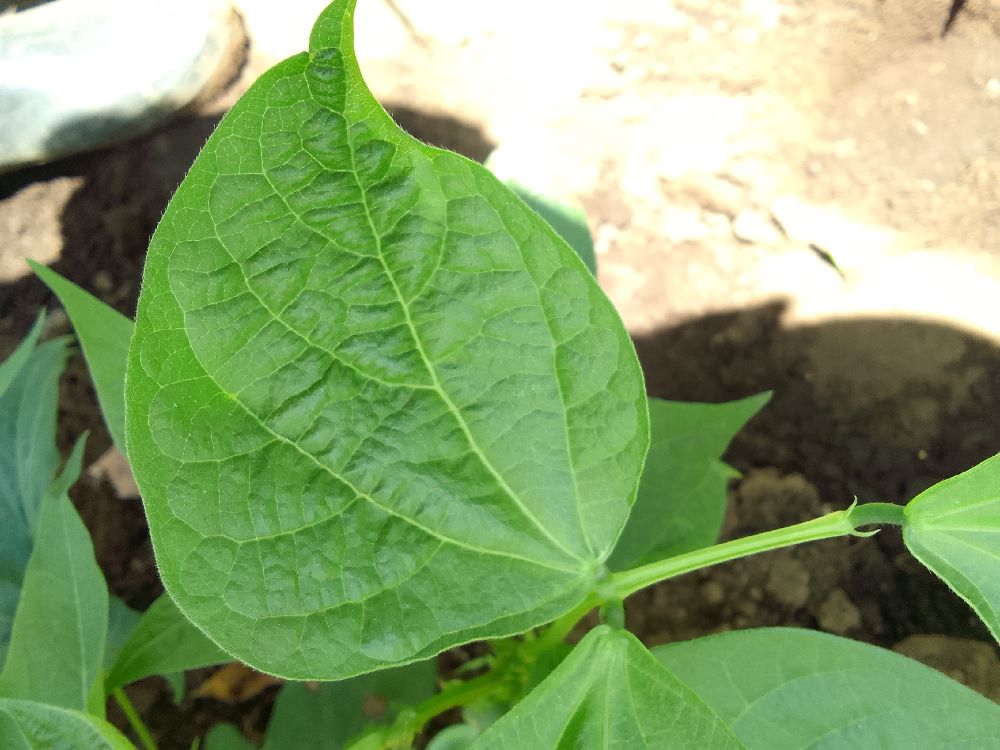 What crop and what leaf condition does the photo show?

common bean, healthy
